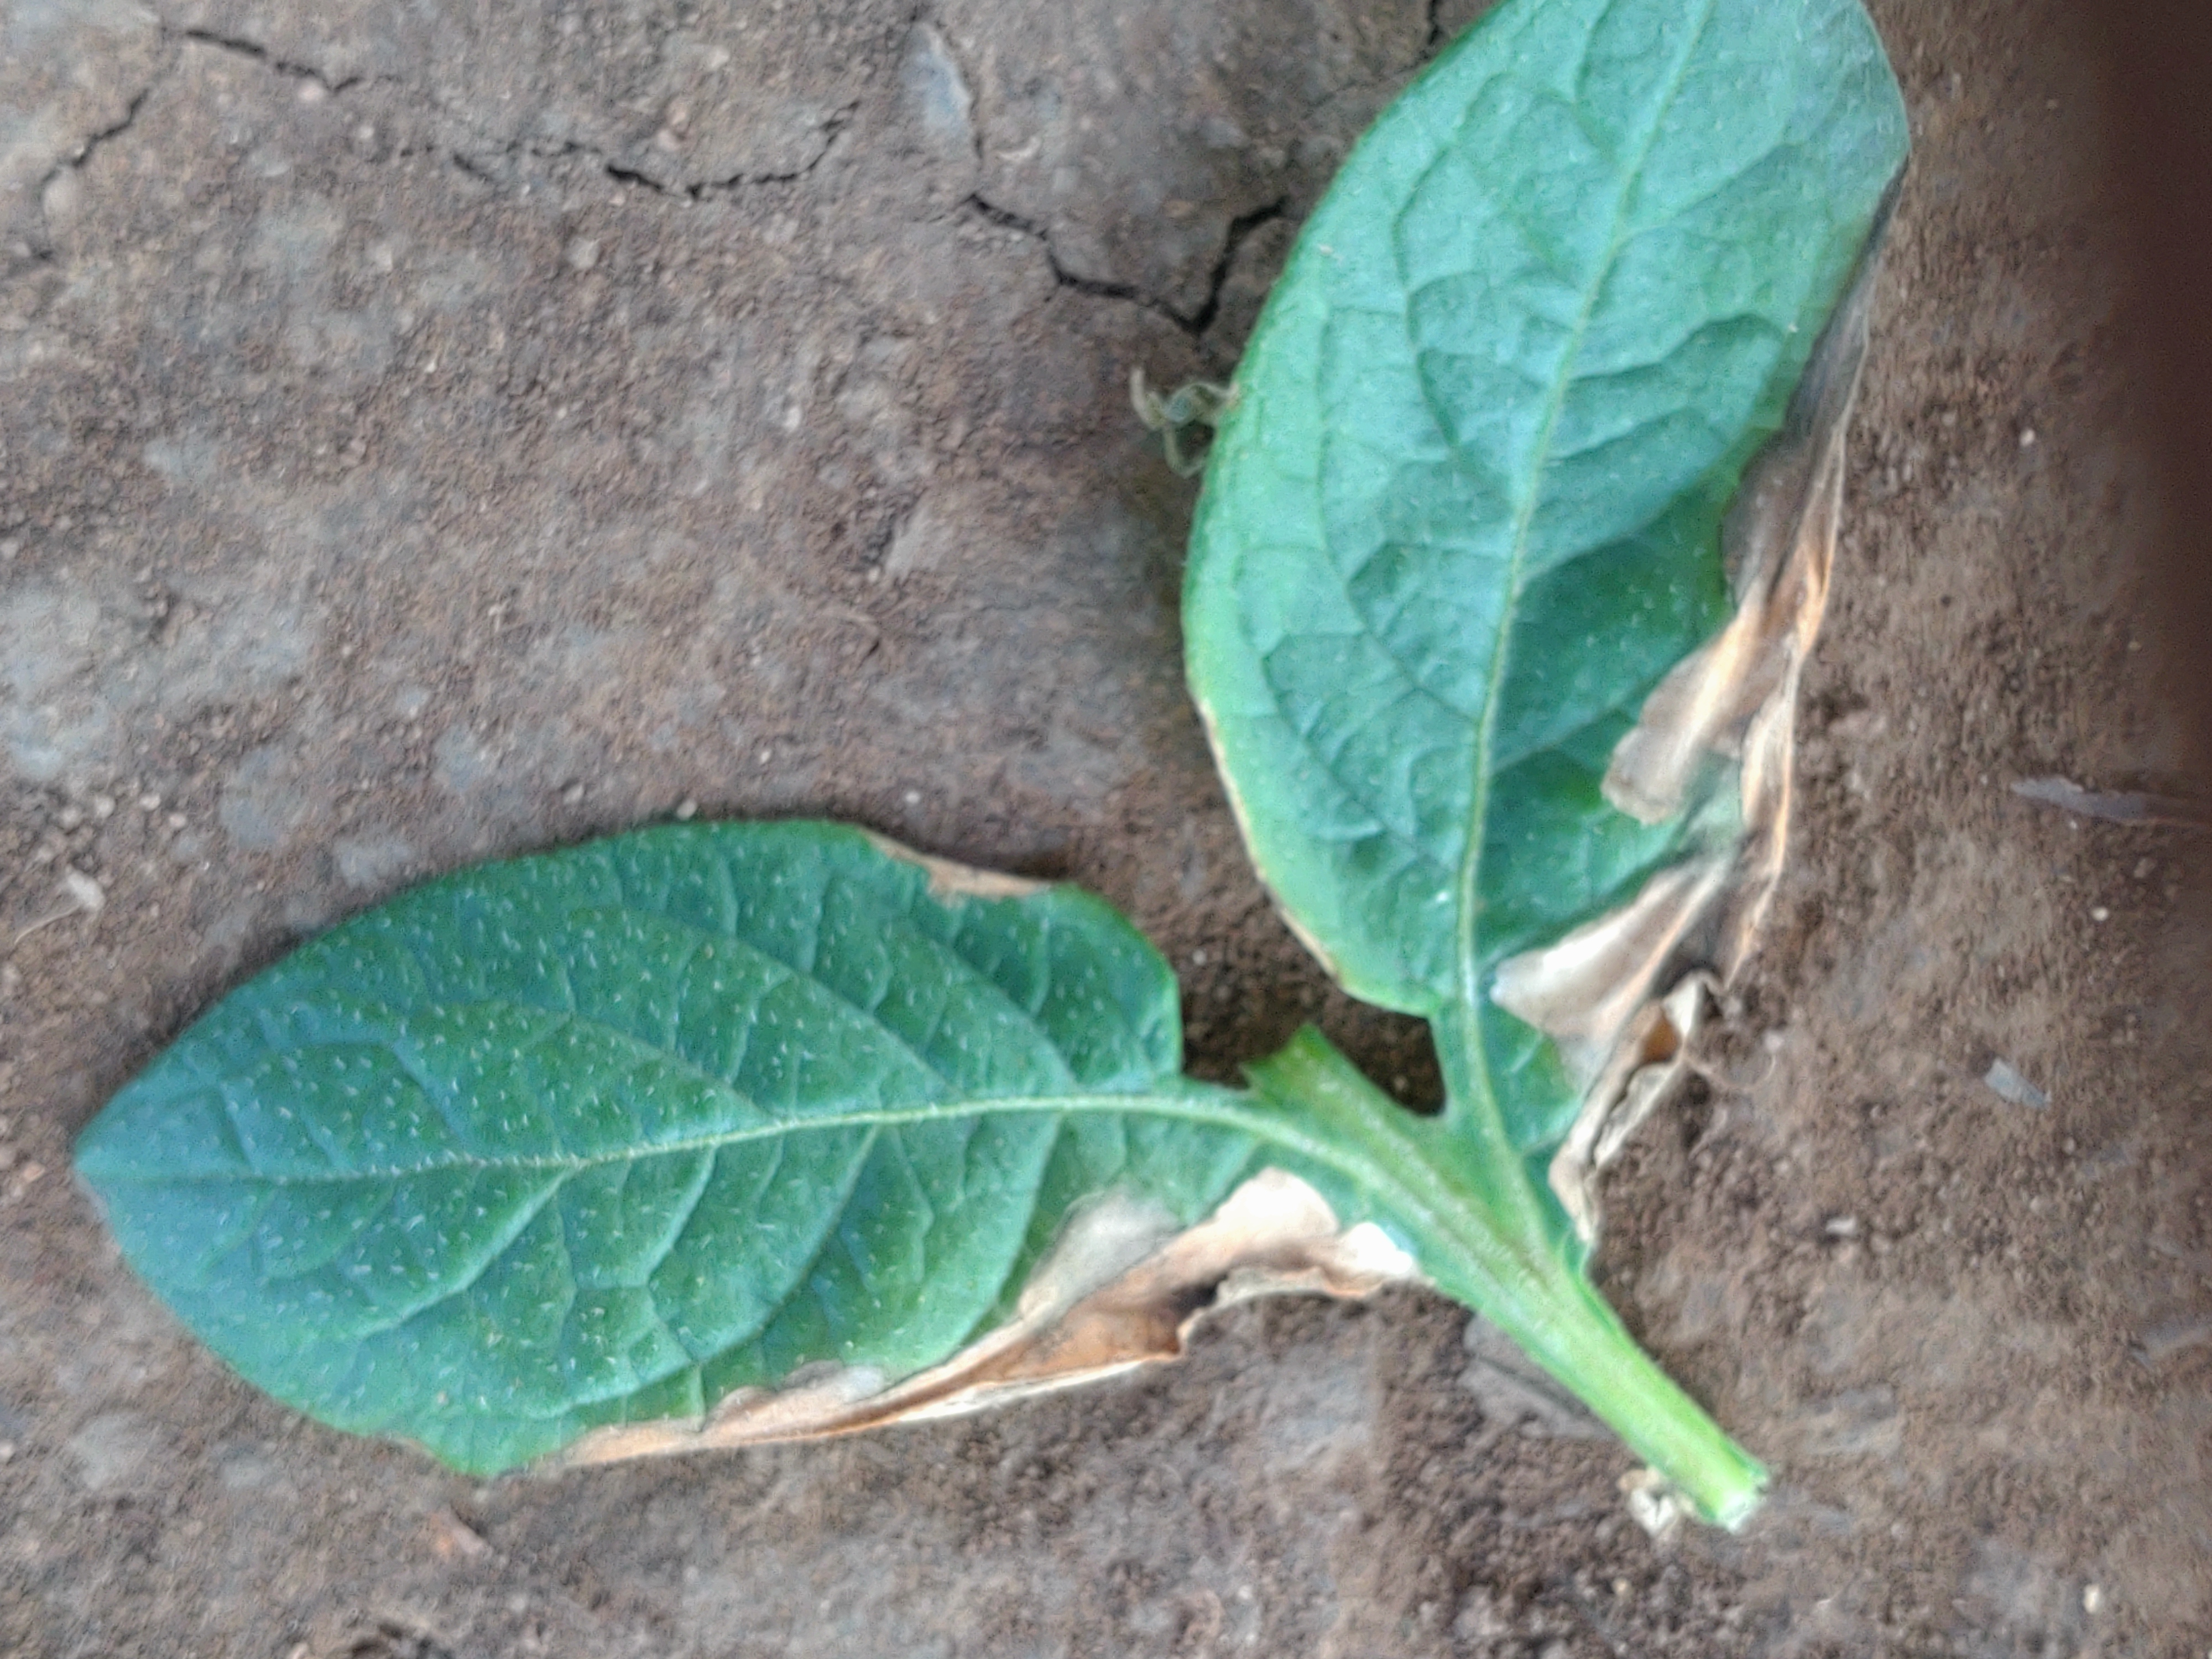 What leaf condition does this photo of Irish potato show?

early blight
